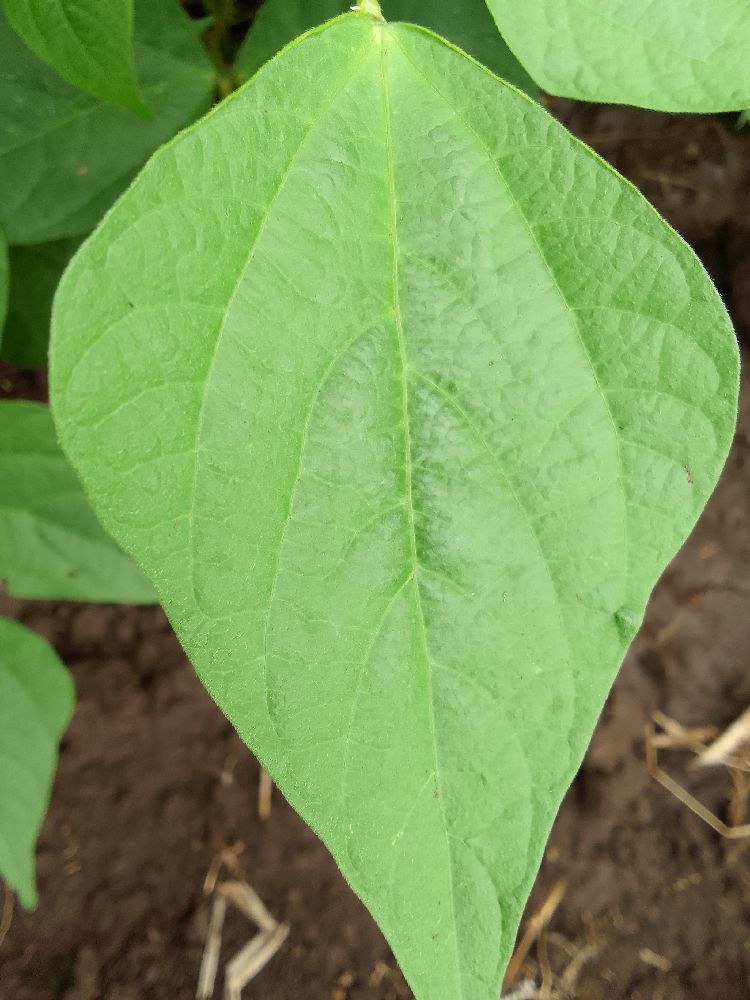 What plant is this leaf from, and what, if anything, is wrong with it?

common bean, healthy
